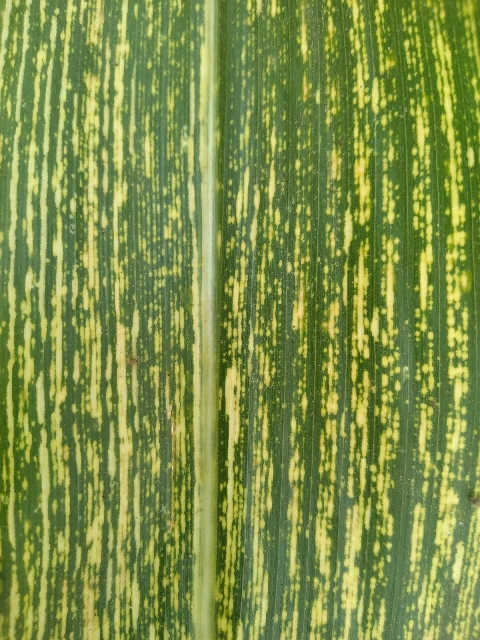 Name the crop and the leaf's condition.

maize, maize streak virus
